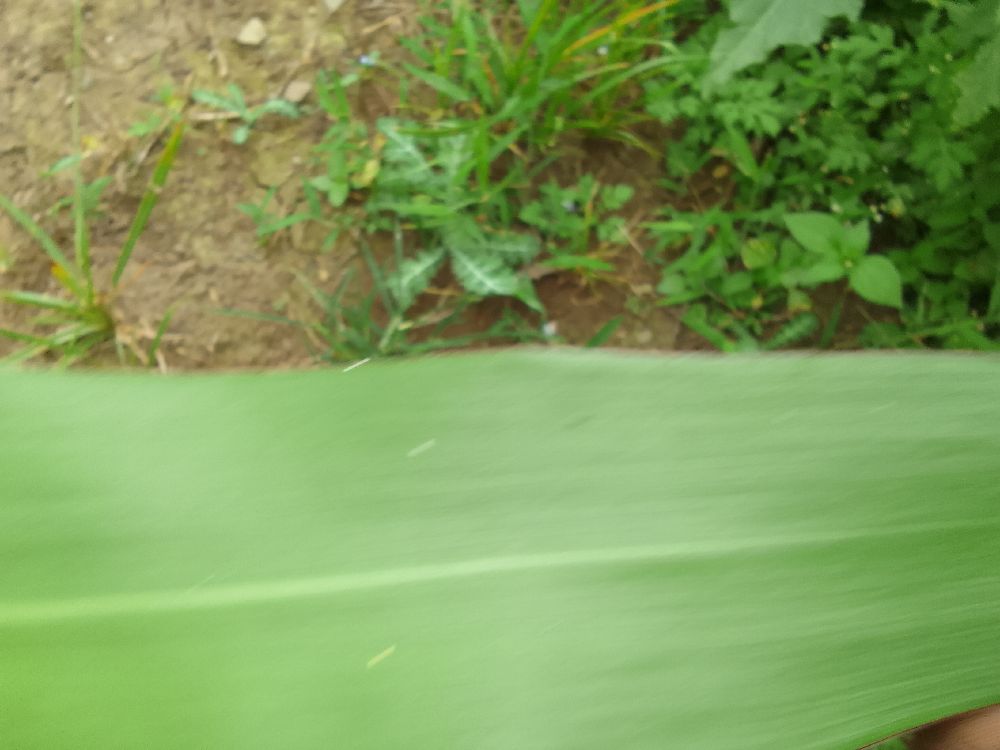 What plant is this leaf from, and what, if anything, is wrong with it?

maize, healthy
